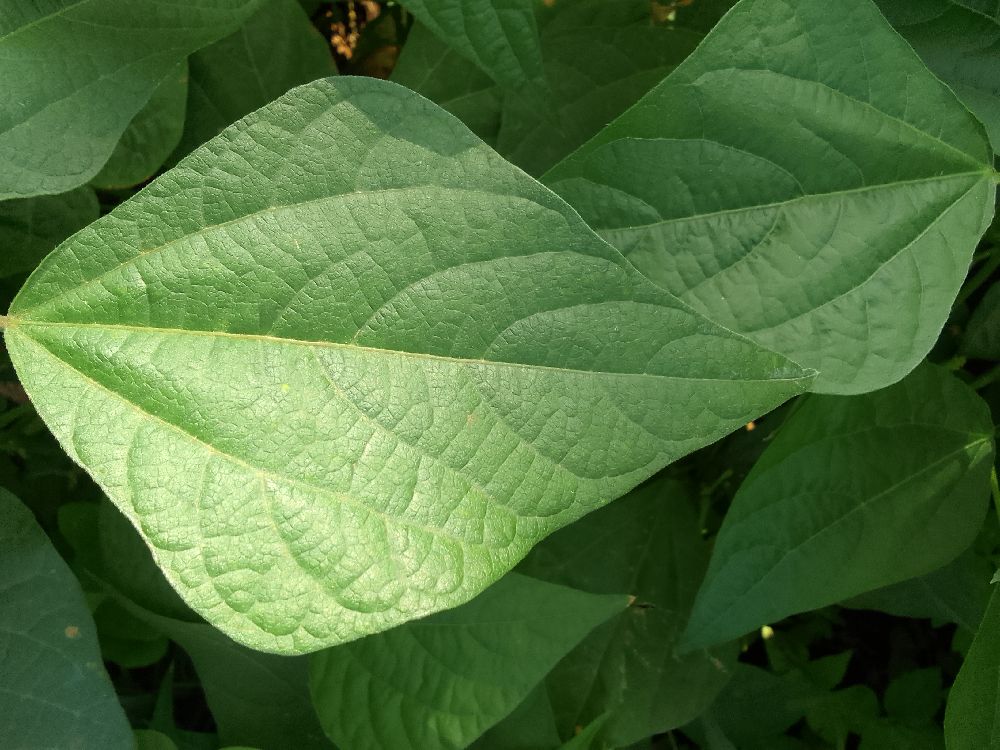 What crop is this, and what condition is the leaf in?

common bean, healthy
